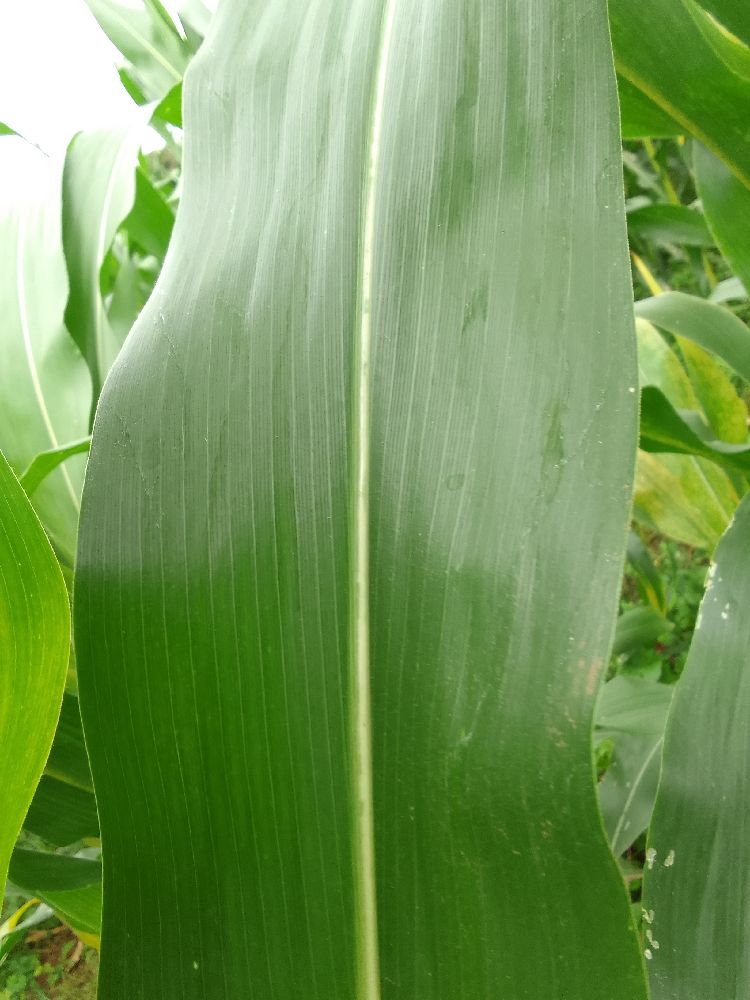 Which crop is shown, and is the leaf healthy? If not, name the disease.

maize, healthy
